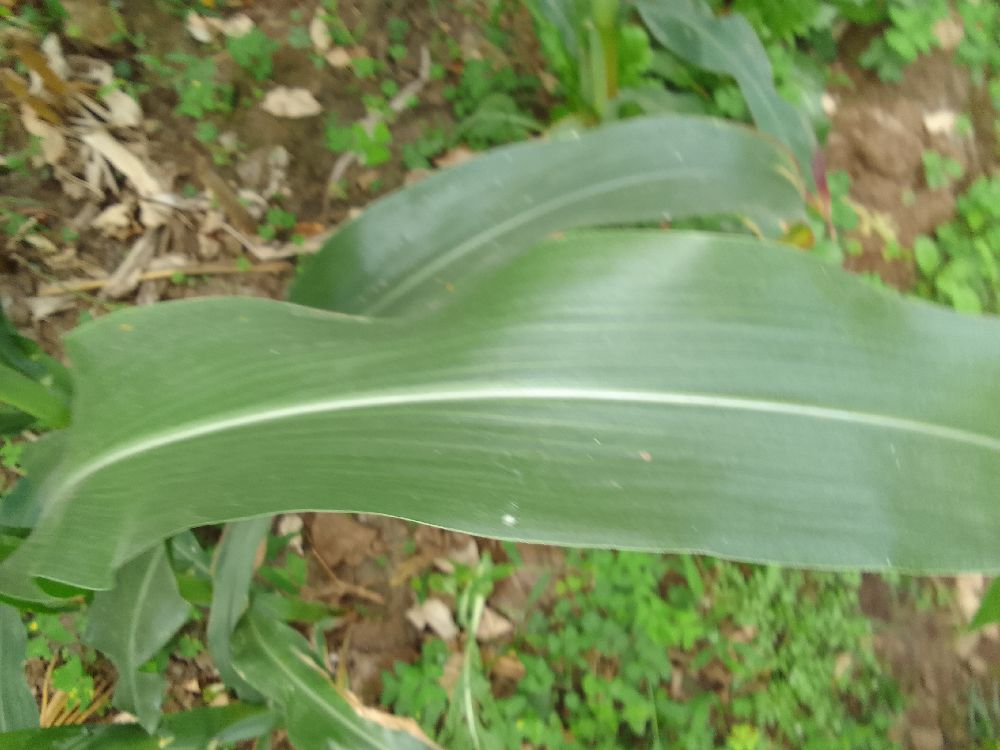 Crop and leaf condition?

maize, healthy
